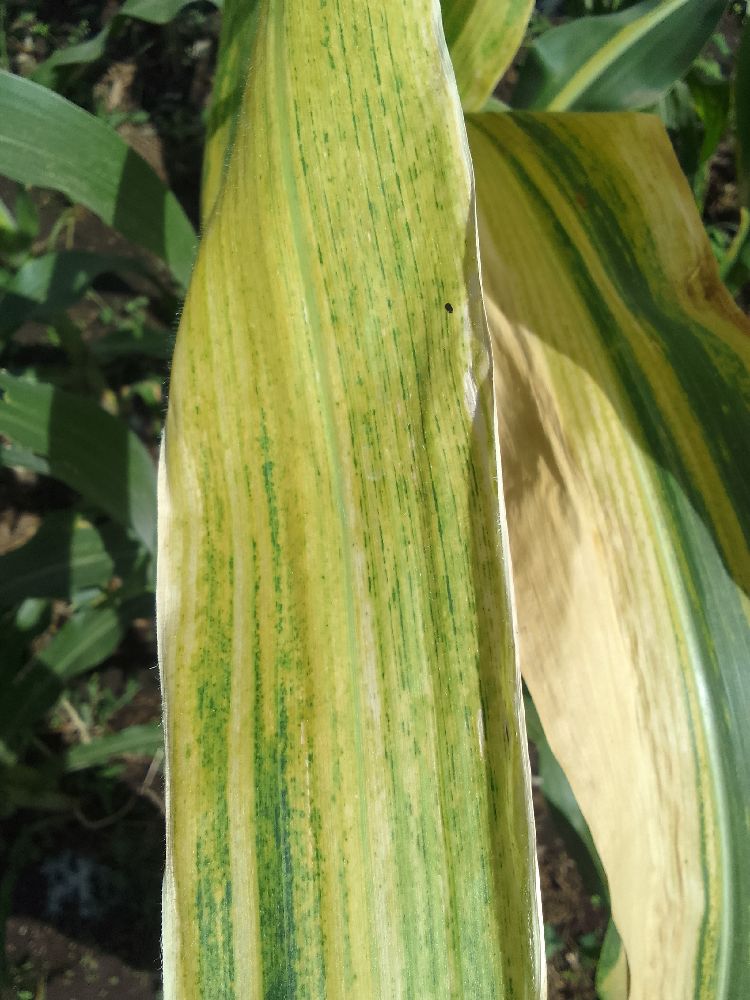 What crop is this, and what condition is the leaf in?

maize, maize lethal necrosis
